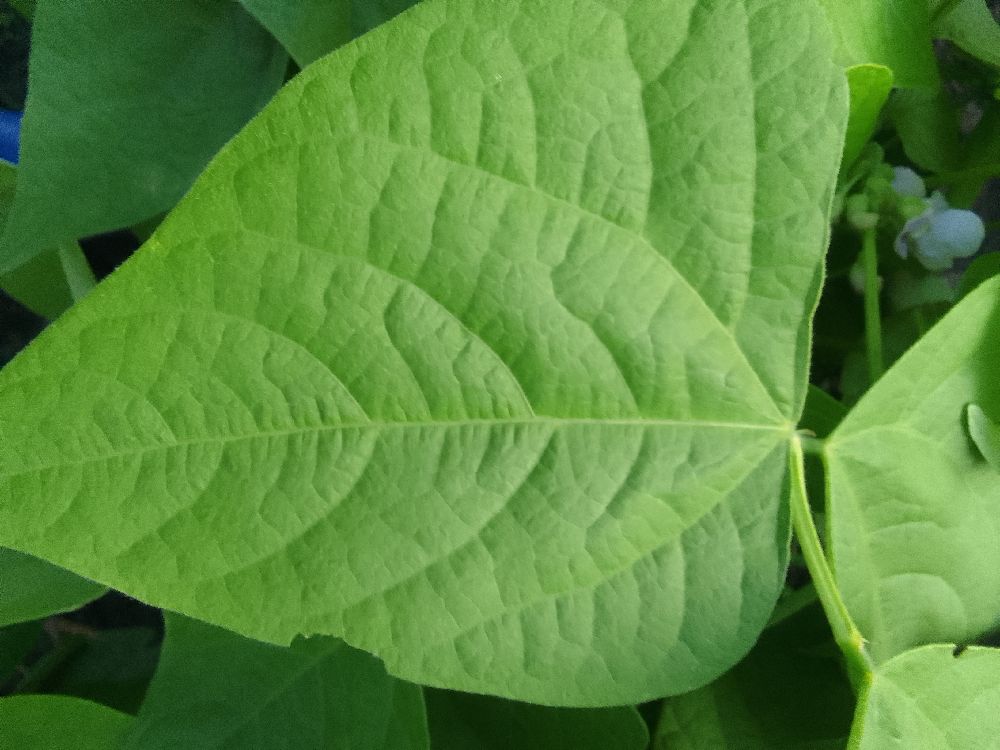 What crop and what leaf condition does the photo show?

common bean, healthy
